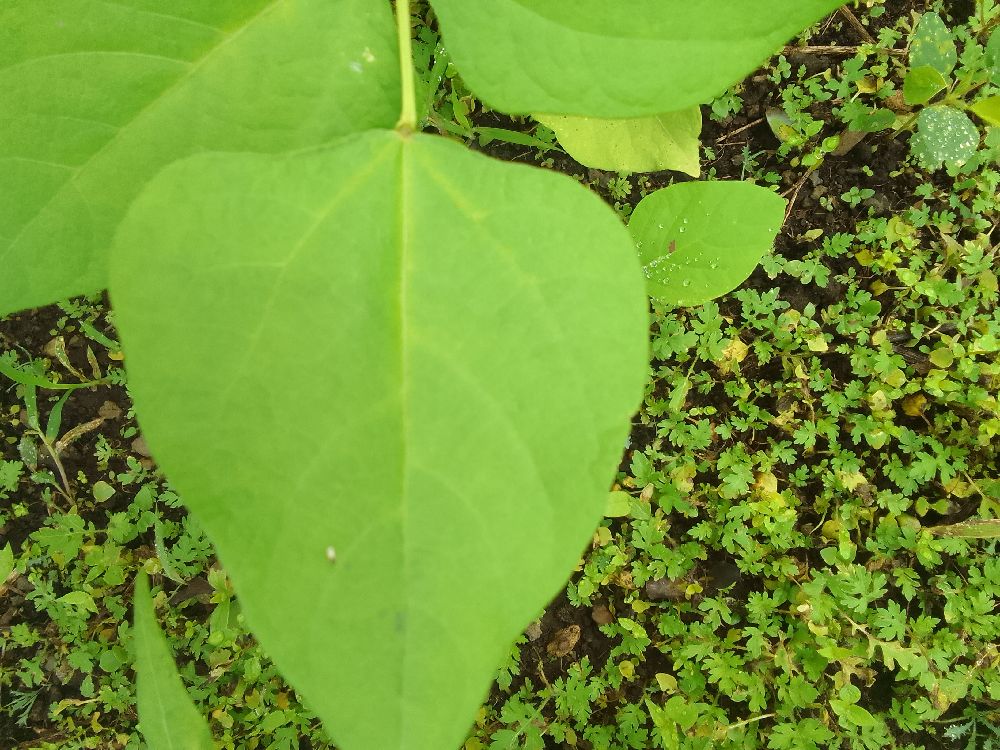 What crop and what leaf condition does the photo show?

common bean, healthy
